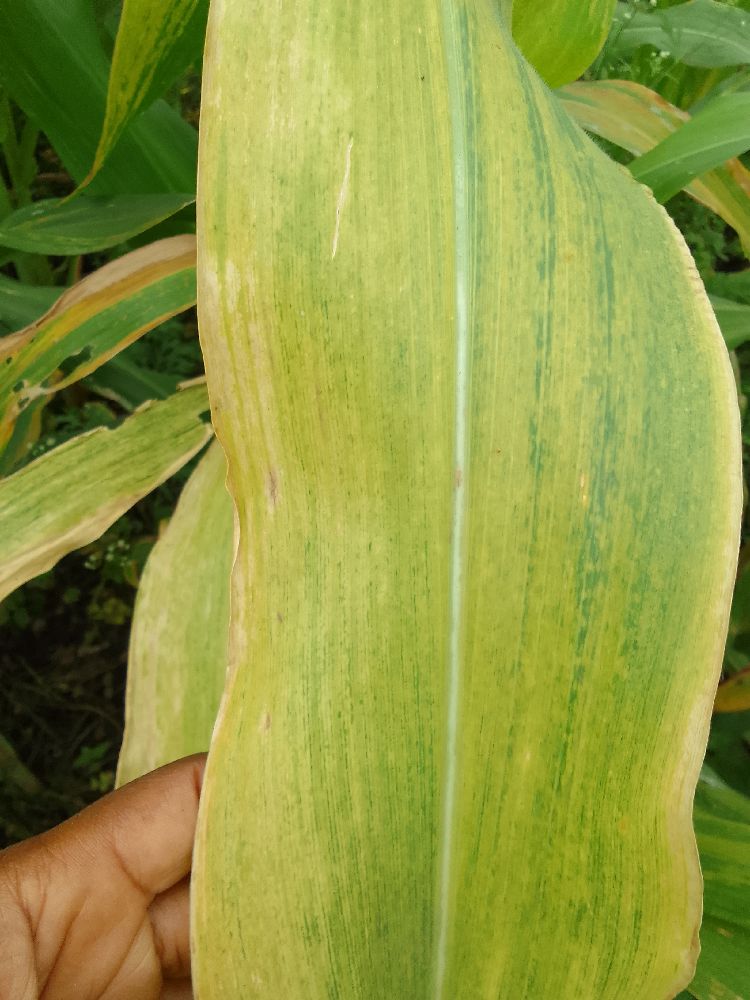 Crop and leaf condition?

maize, maize lethal necrosis
